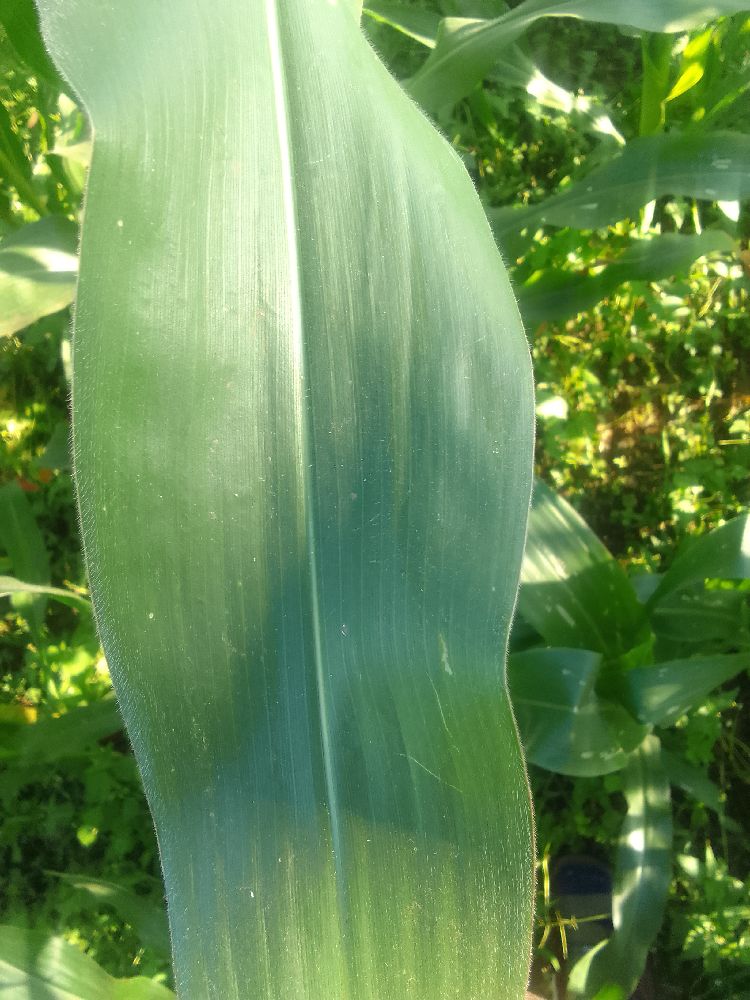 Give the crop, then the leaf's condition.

maize, healthy
